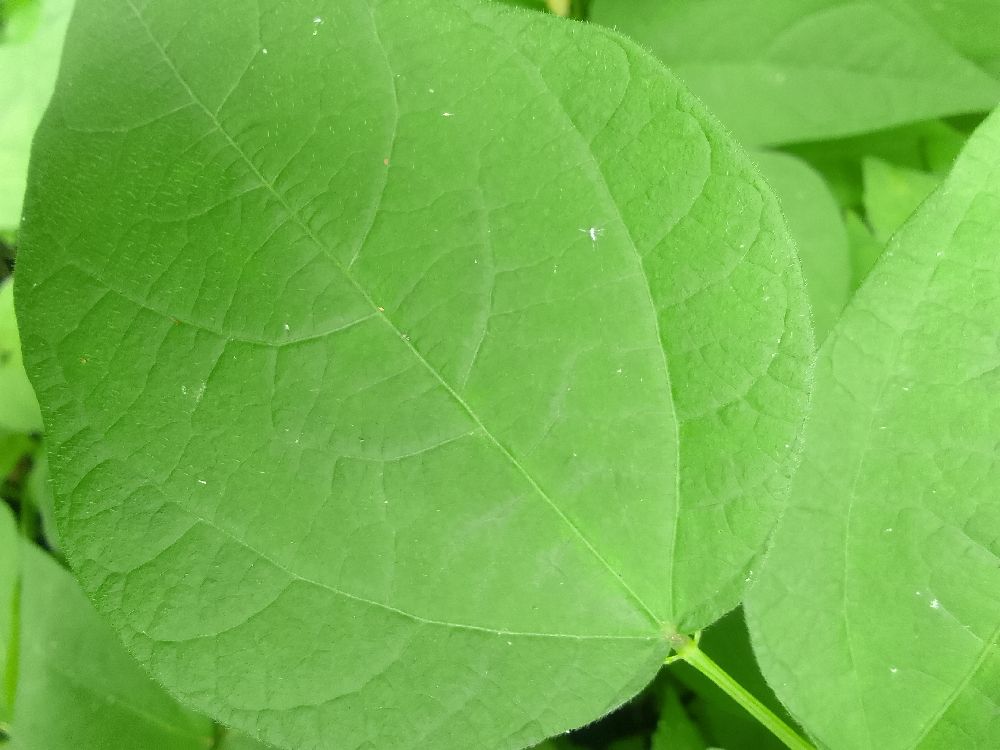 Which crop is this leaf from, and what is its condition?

common bean, healthy
